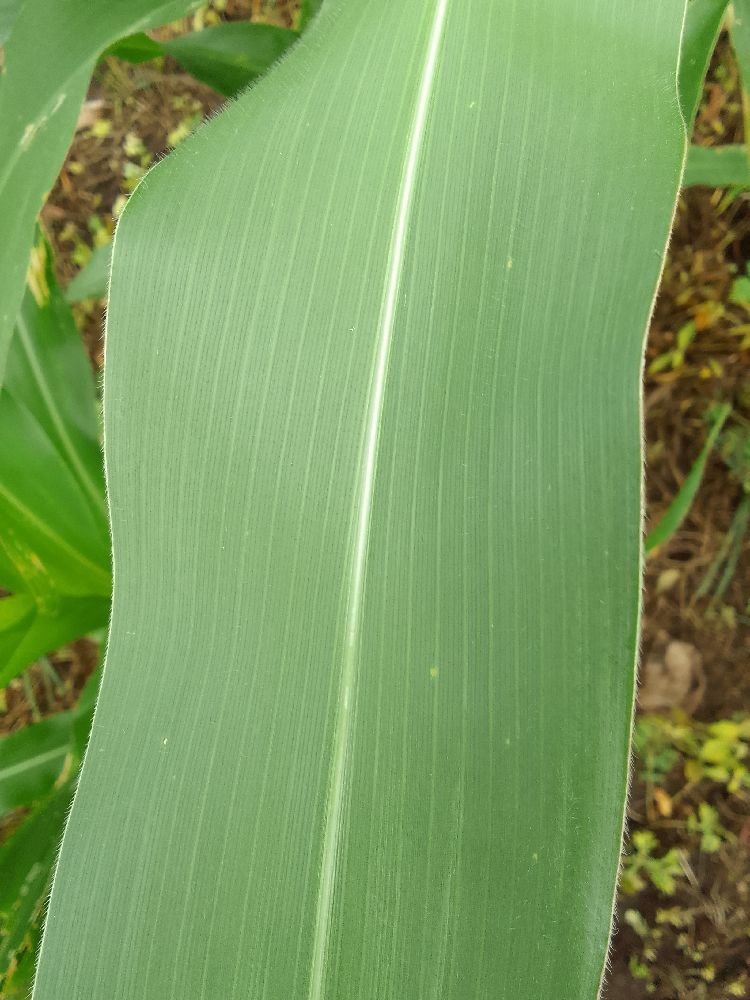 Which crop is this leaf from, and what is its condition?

maize, healthy
